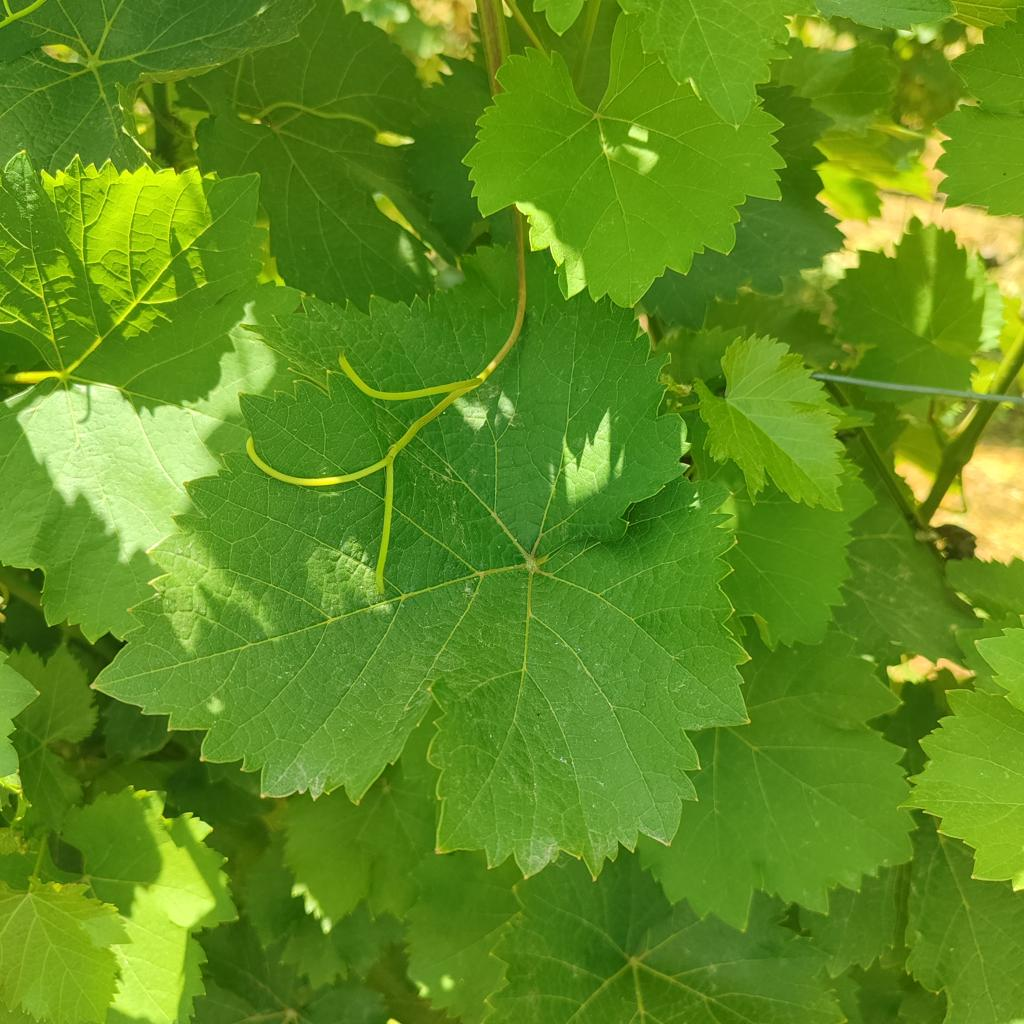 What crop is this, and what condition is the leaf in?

grapevine, healthy
